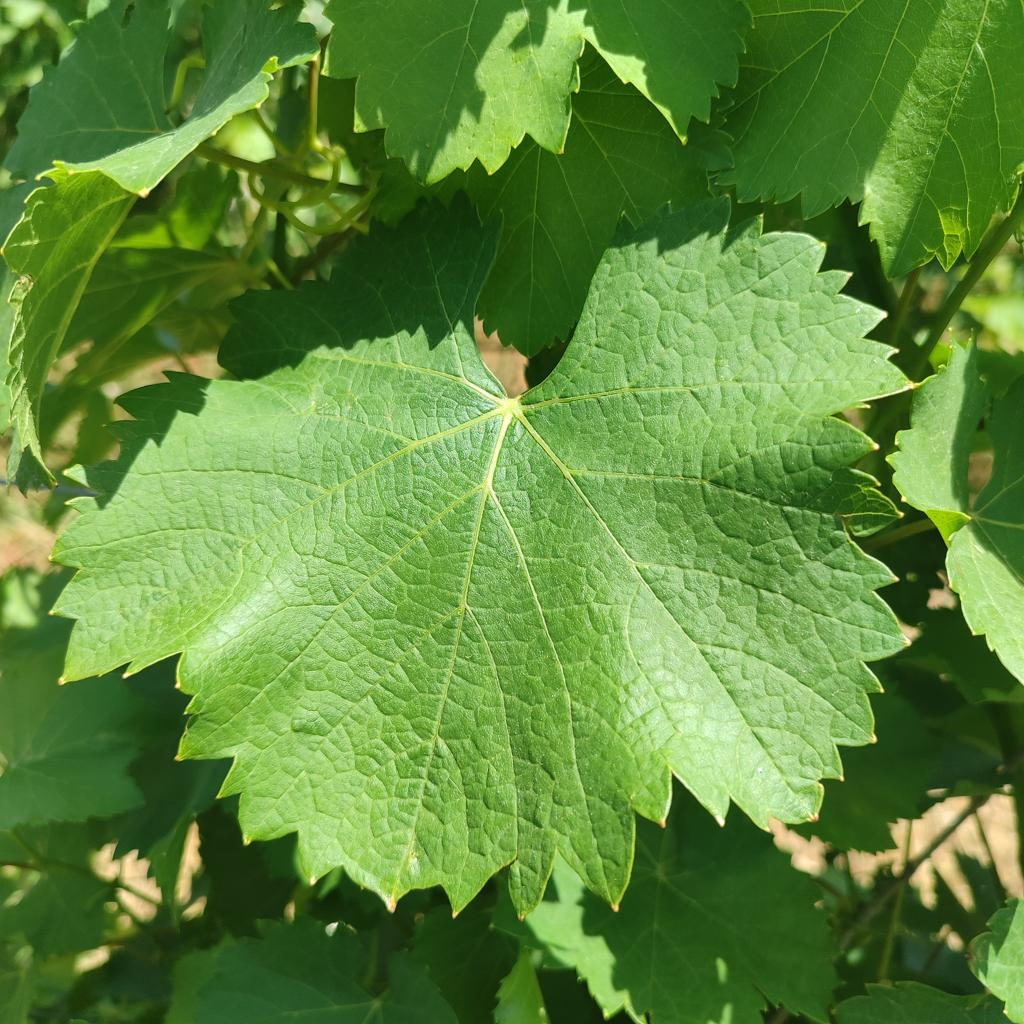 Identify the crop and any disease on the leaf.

grapevine, healthy
